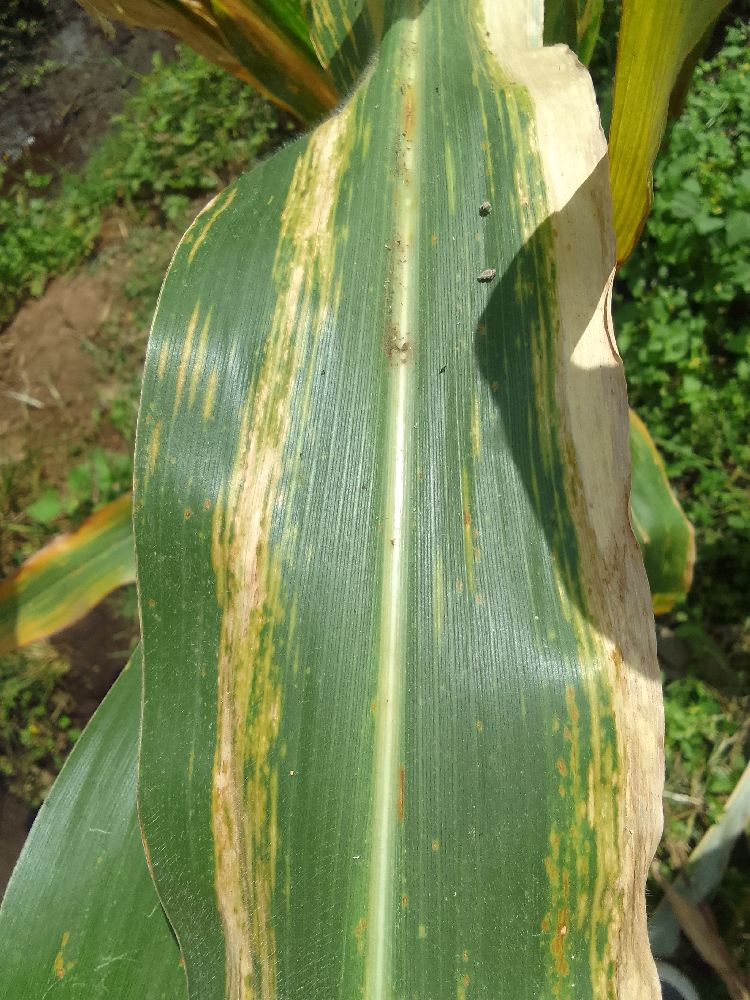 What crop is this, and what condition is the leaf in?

maize, maize lethal necrosis
